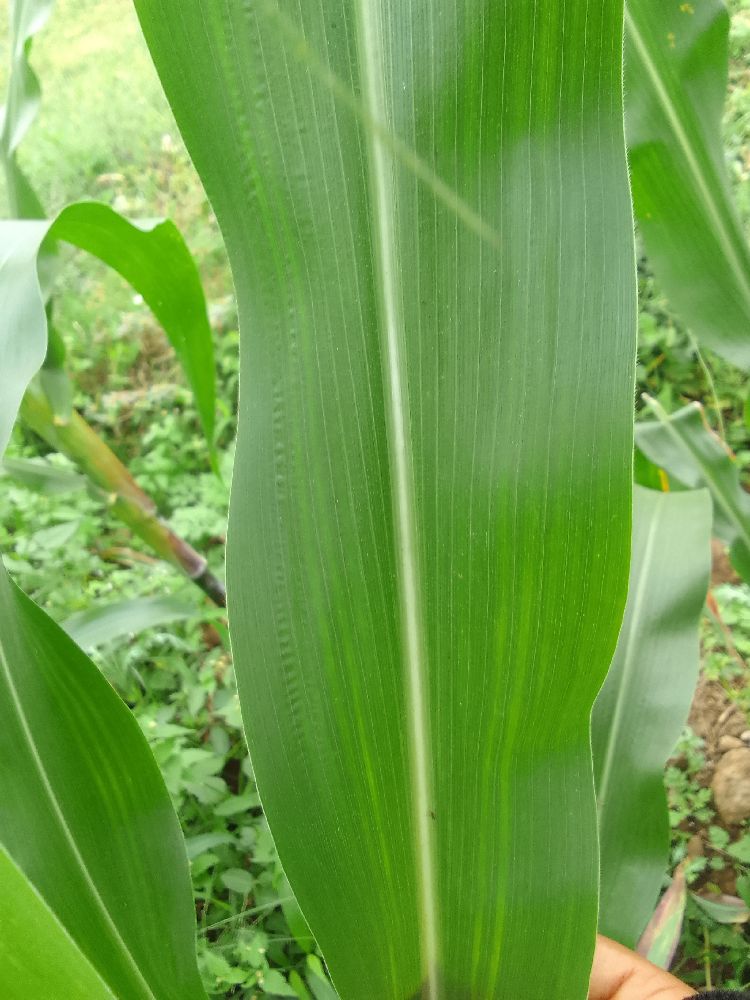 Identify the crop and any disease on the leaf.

maize, healthy
